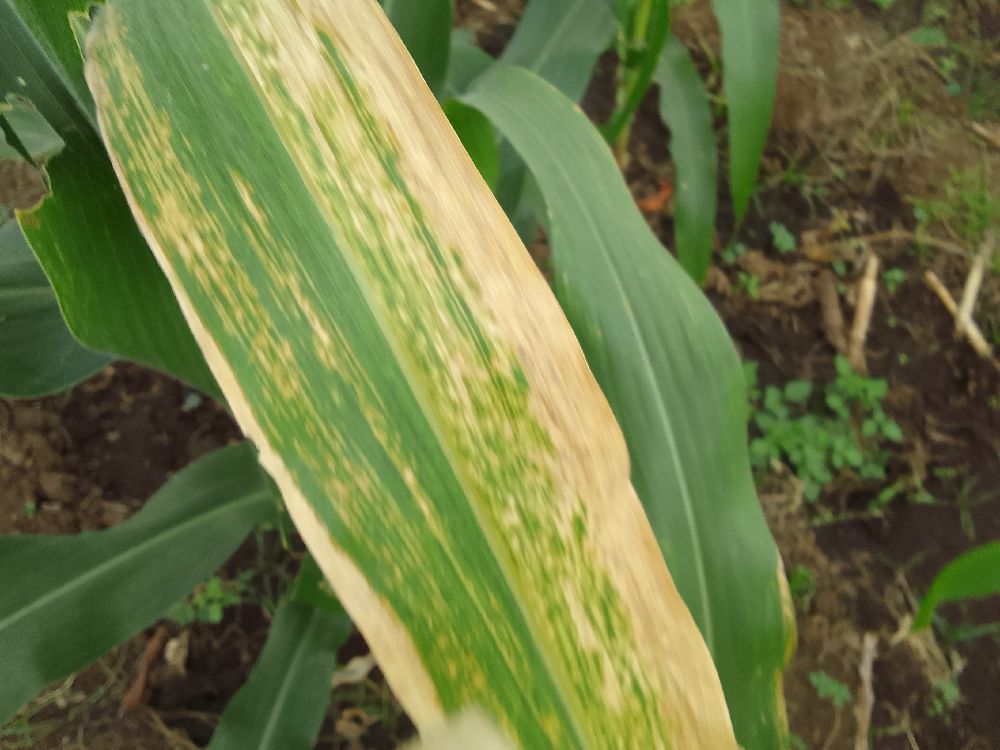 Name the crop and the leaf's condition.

maize, maize lethal necrosis
